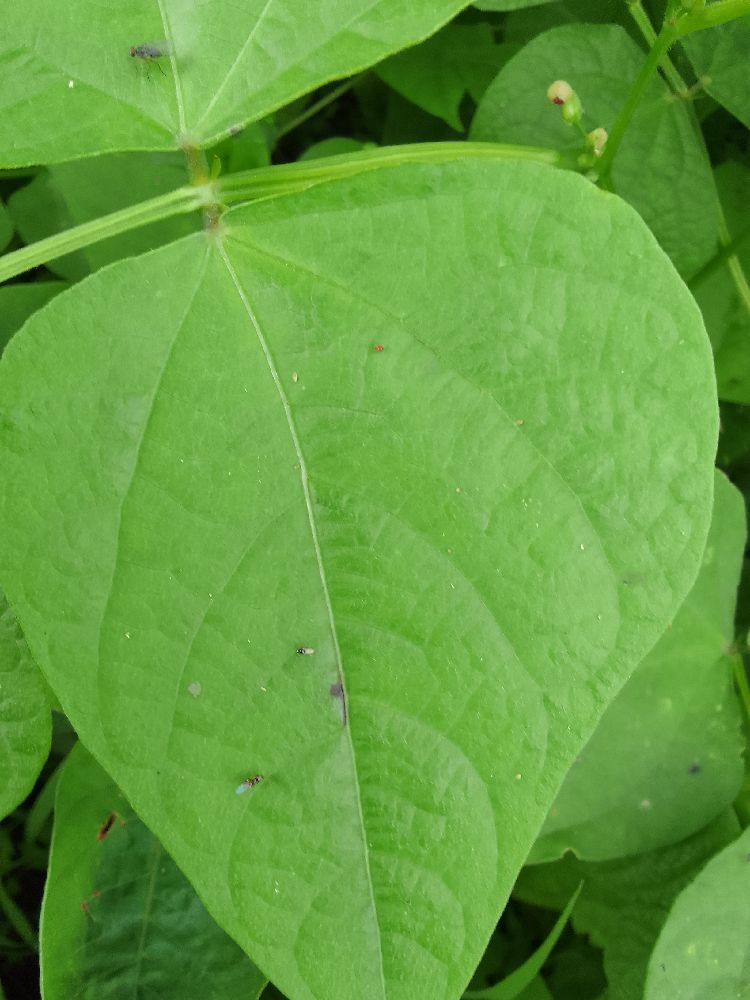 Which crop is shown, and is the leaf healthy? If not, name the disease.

common bean, healthy
